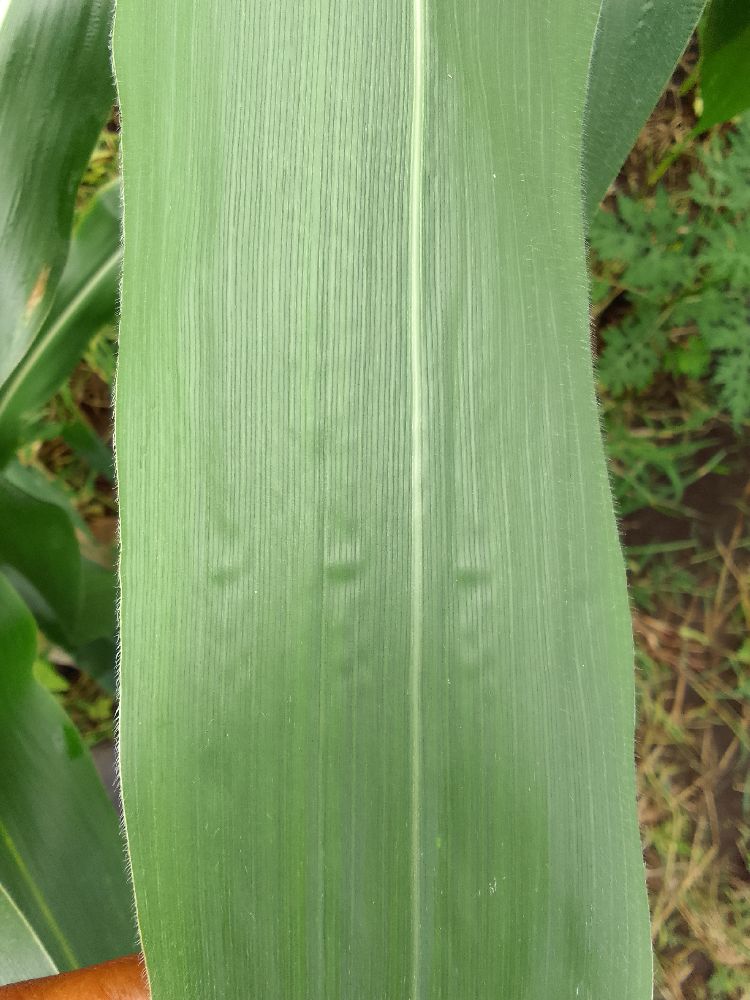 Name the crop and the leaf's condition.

maize, healthy
